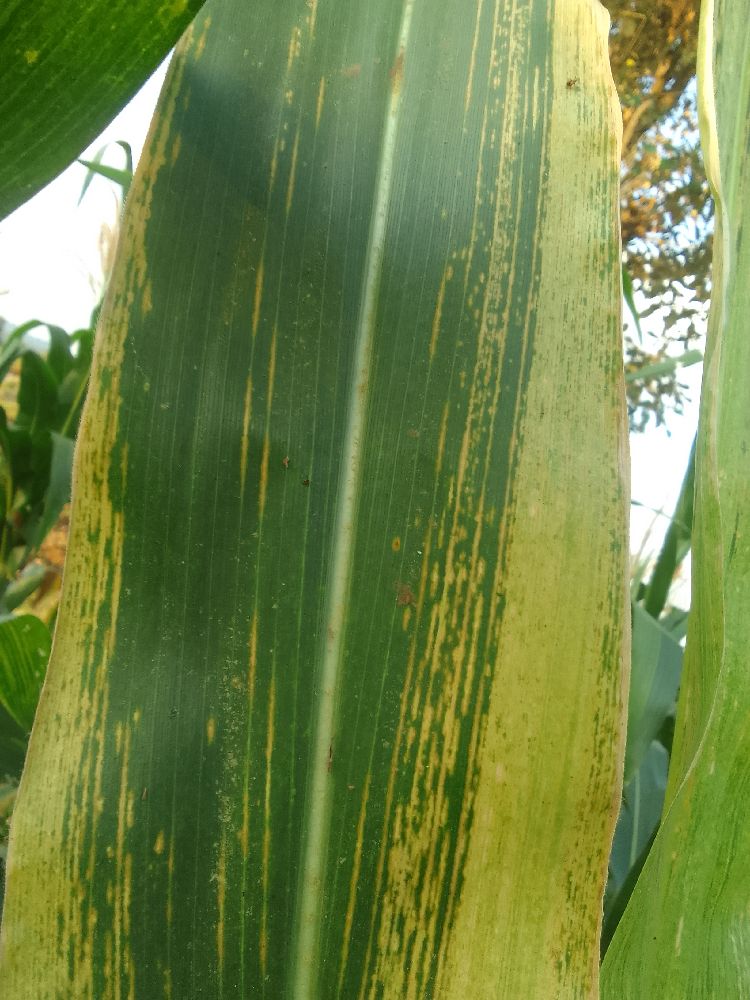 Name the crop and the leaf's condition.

maize, maize lethal necrosis
